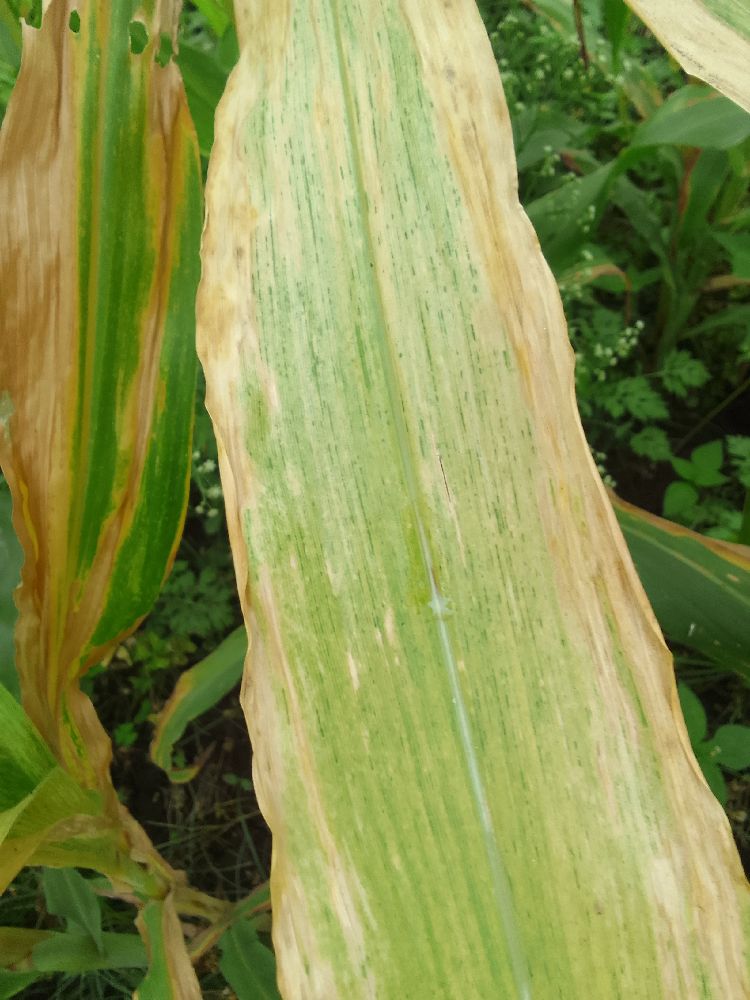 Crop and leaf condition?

maize, maize lethal necrosis
